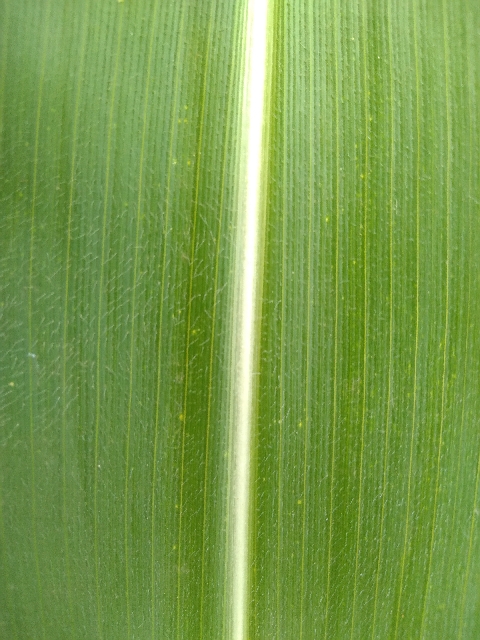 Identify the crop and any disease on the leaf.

maize, healthy
